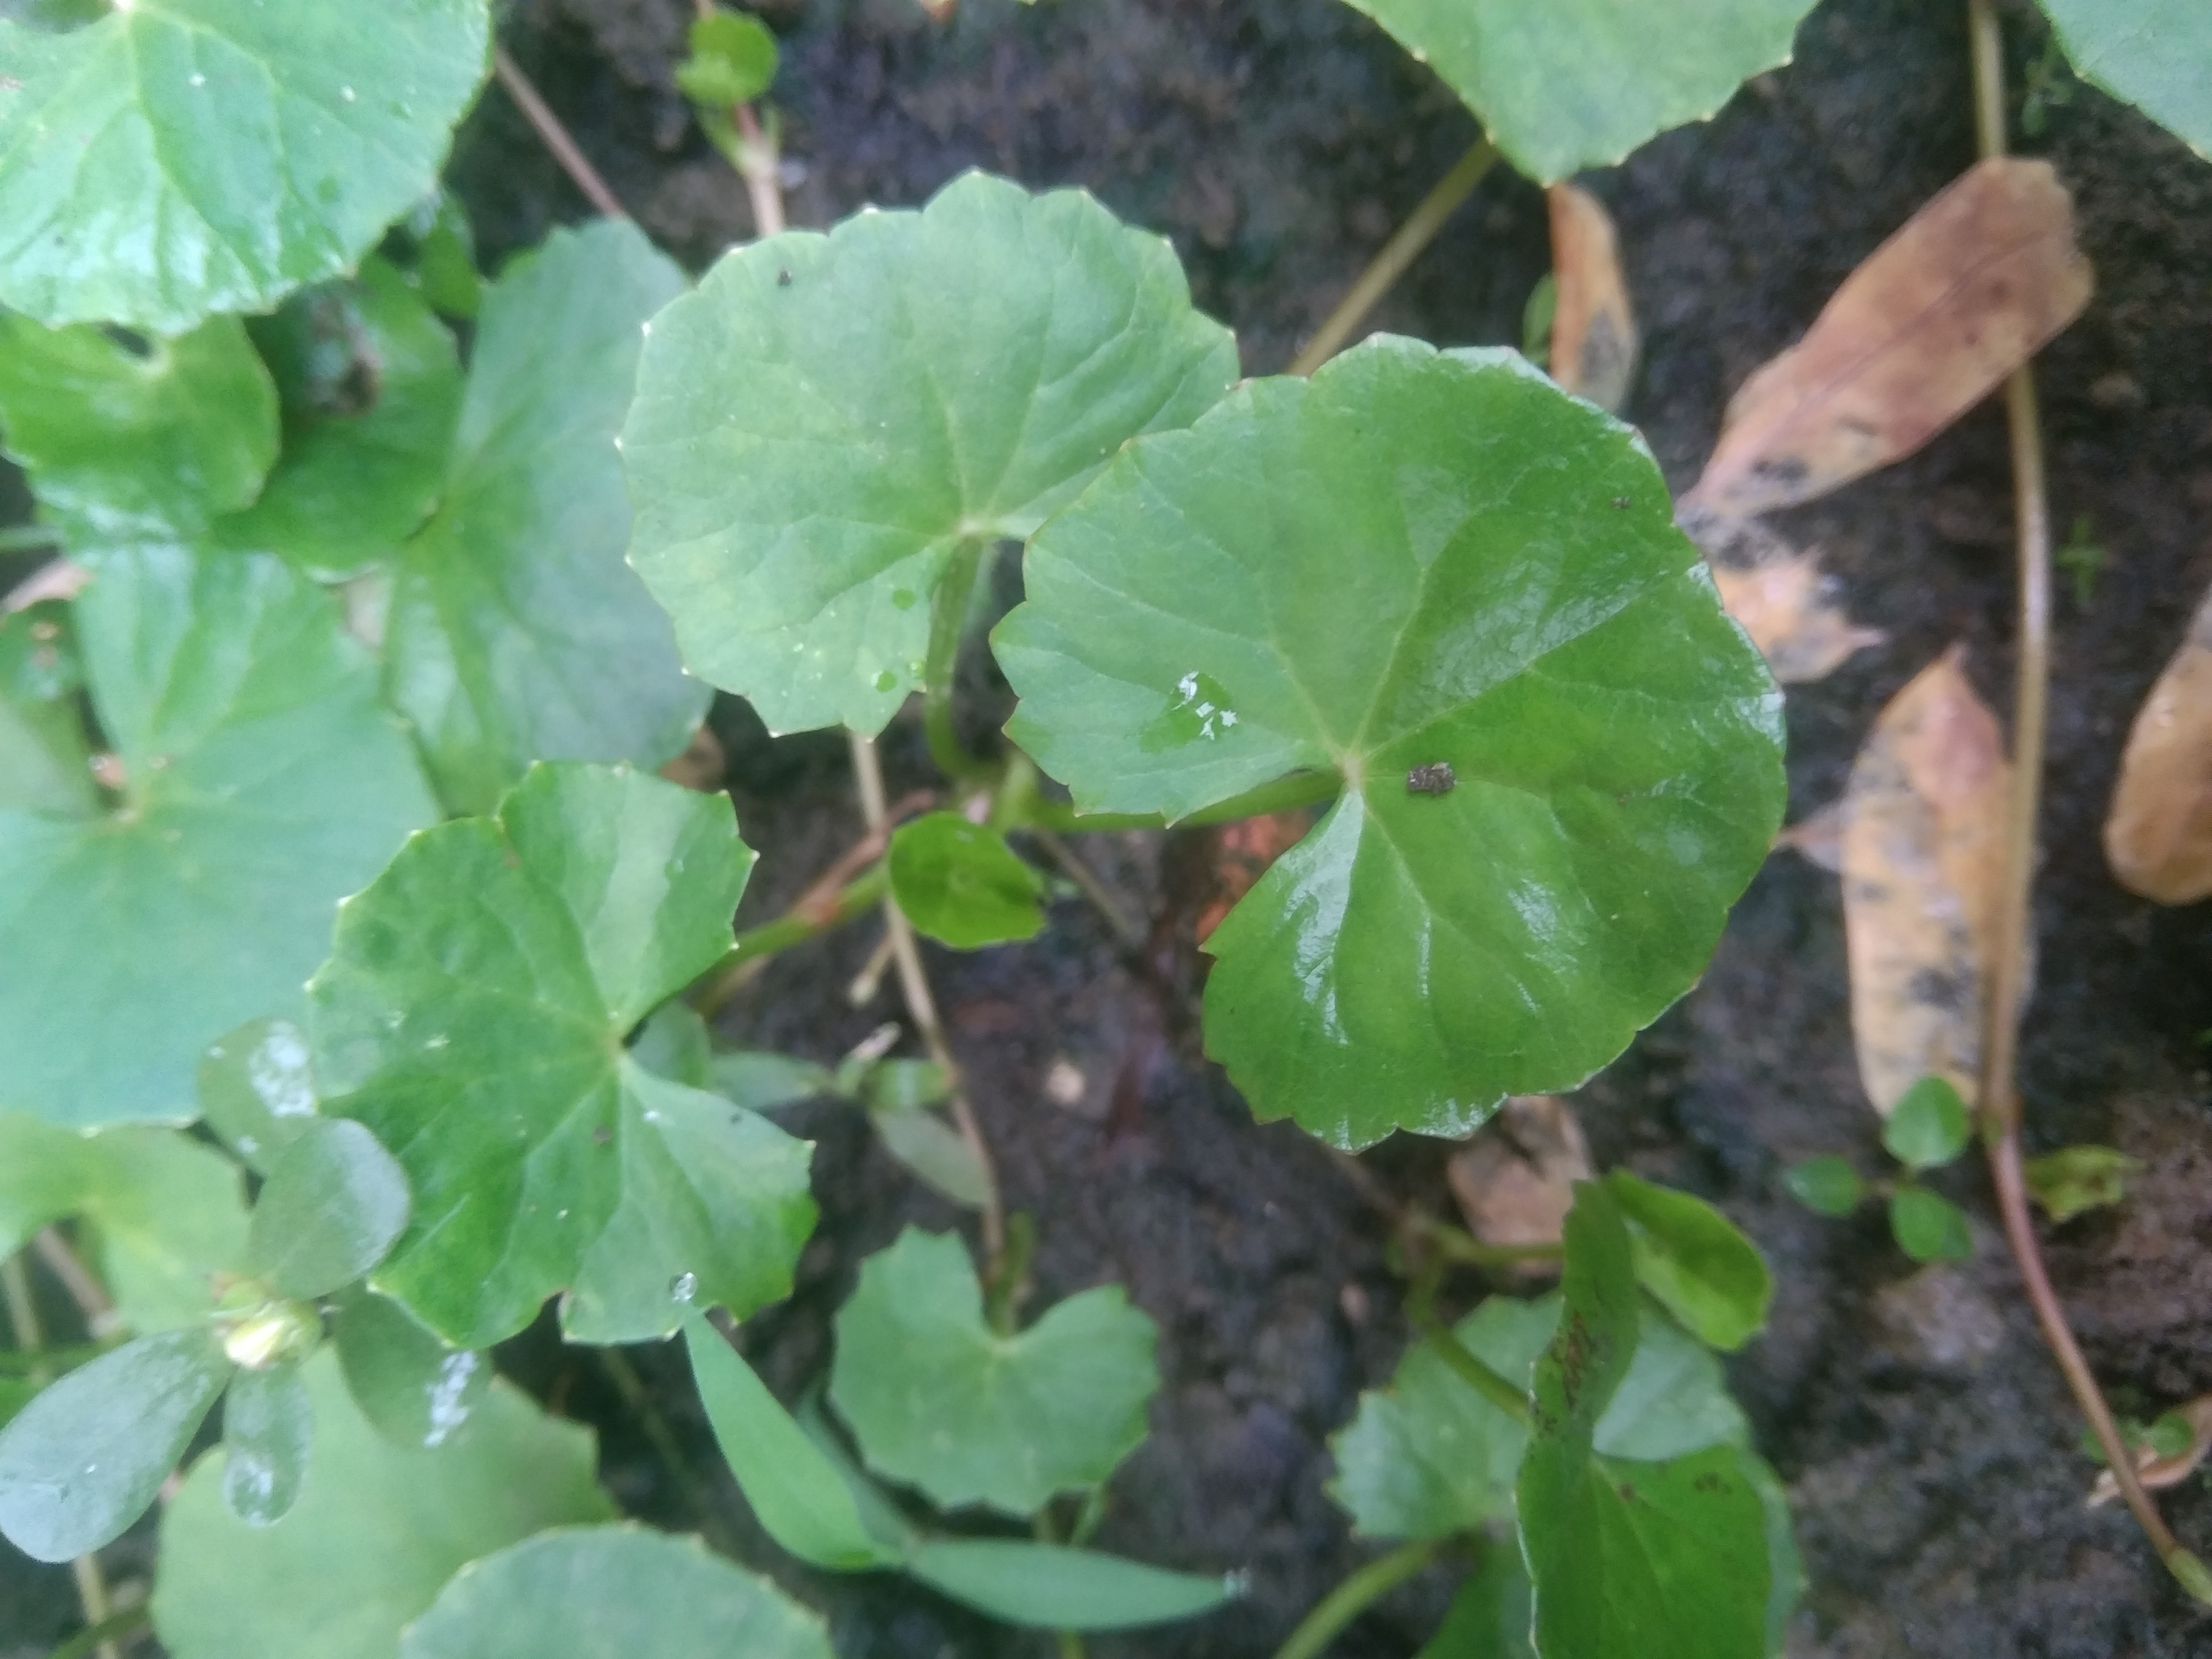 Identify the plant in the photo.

thankuni
